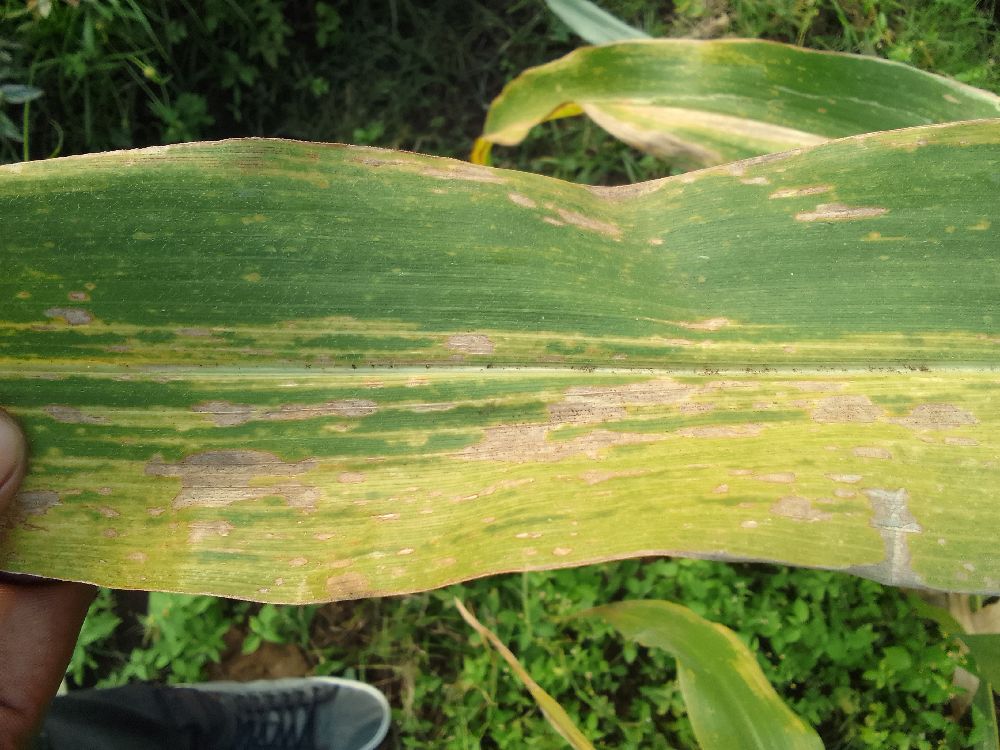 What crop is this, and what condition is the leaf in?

maize, maize lethal necrosis
